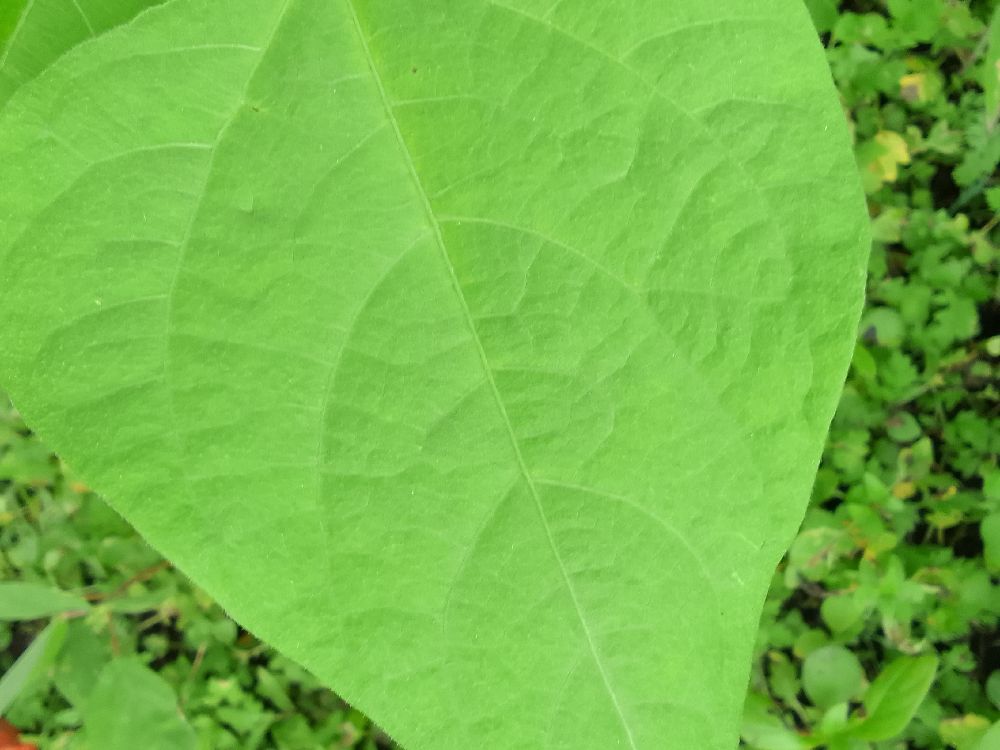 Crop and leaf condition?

common bean, healthy
